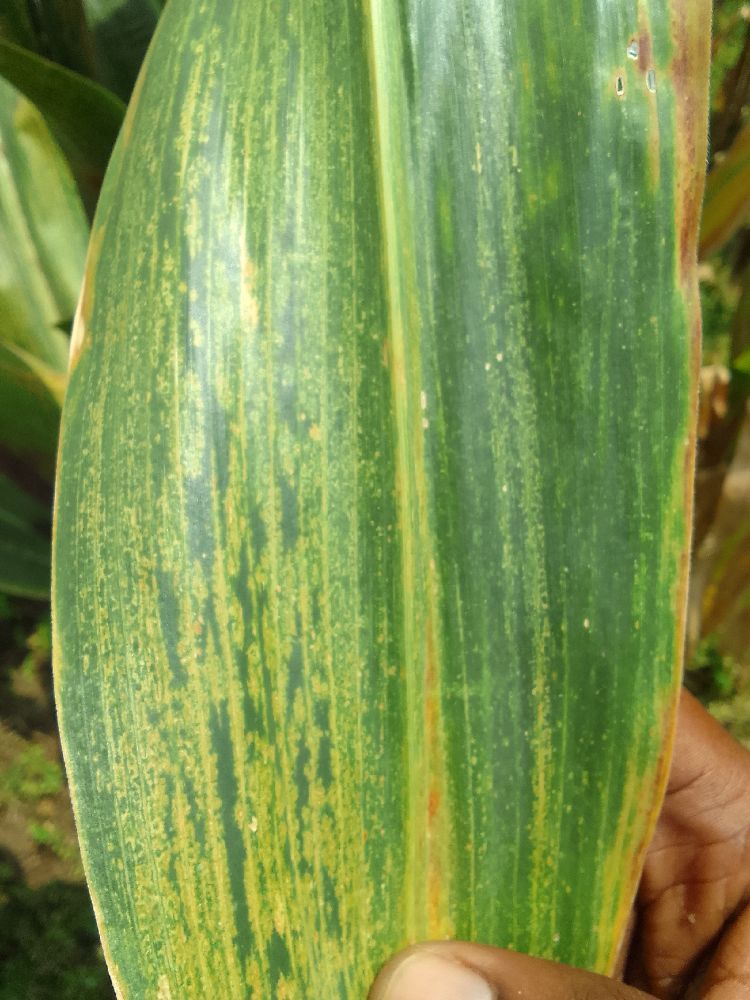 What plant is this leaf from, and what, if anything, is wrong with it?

maize, maize lethal necrosis
